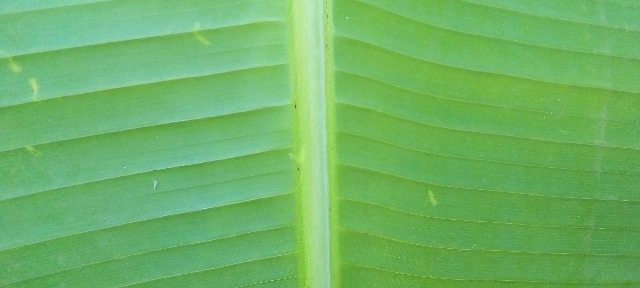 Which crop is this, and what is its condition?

banana, healthy
